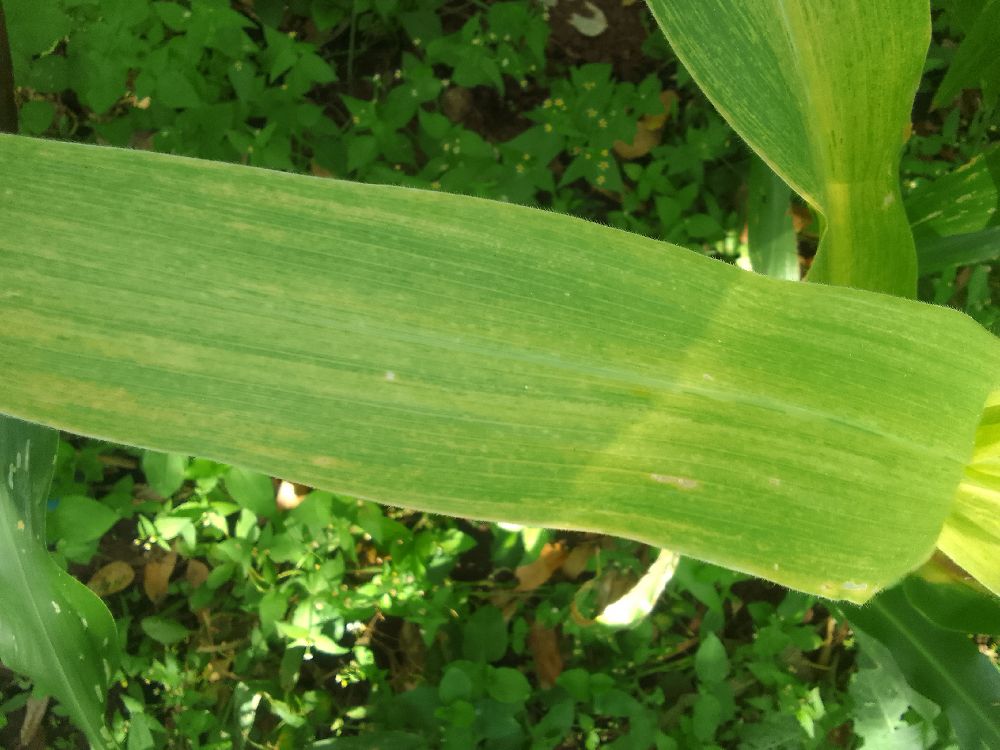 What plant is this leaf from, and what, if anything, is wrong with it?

maize, maize lethal necrosis
